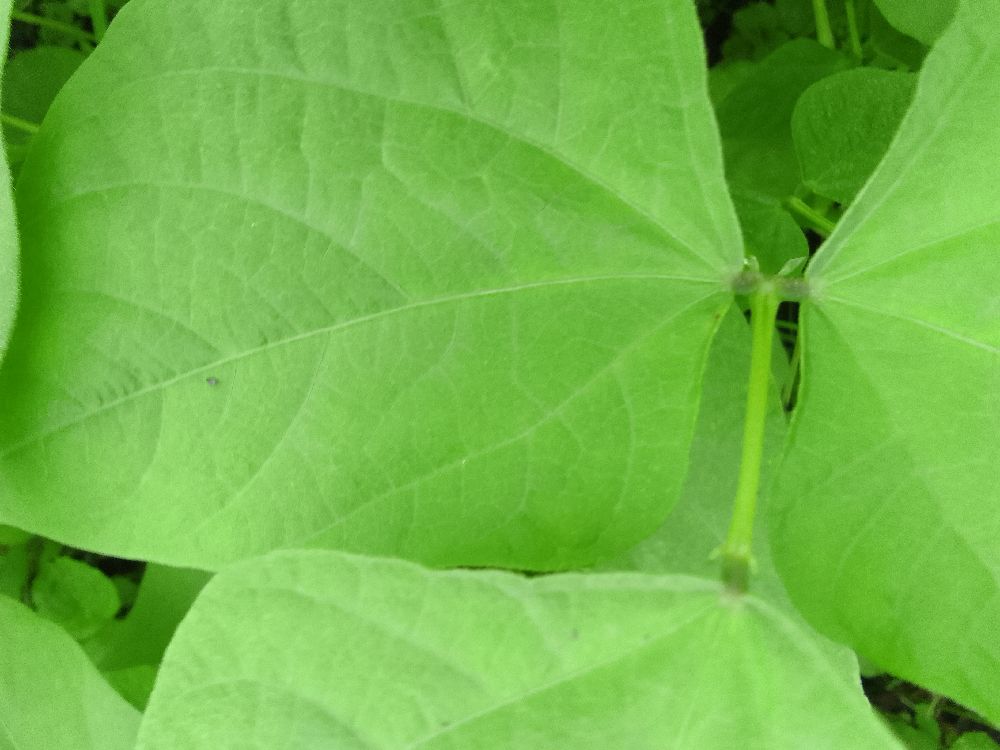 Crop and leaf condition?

common bean, healthy
